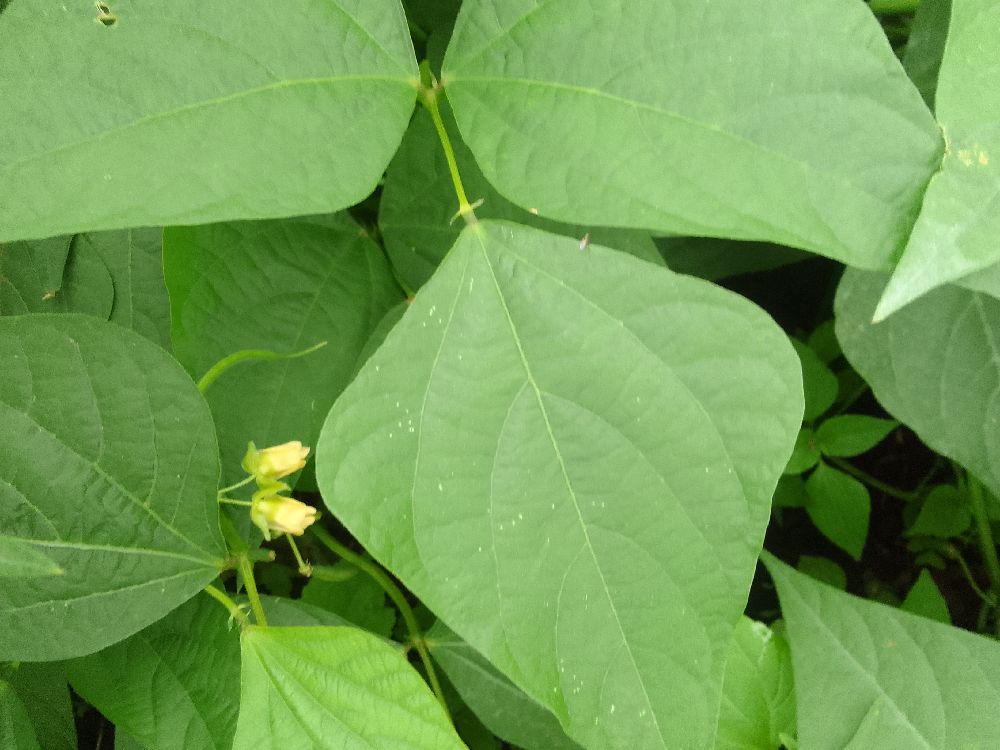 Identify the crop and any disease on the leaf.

common bean, healthy
